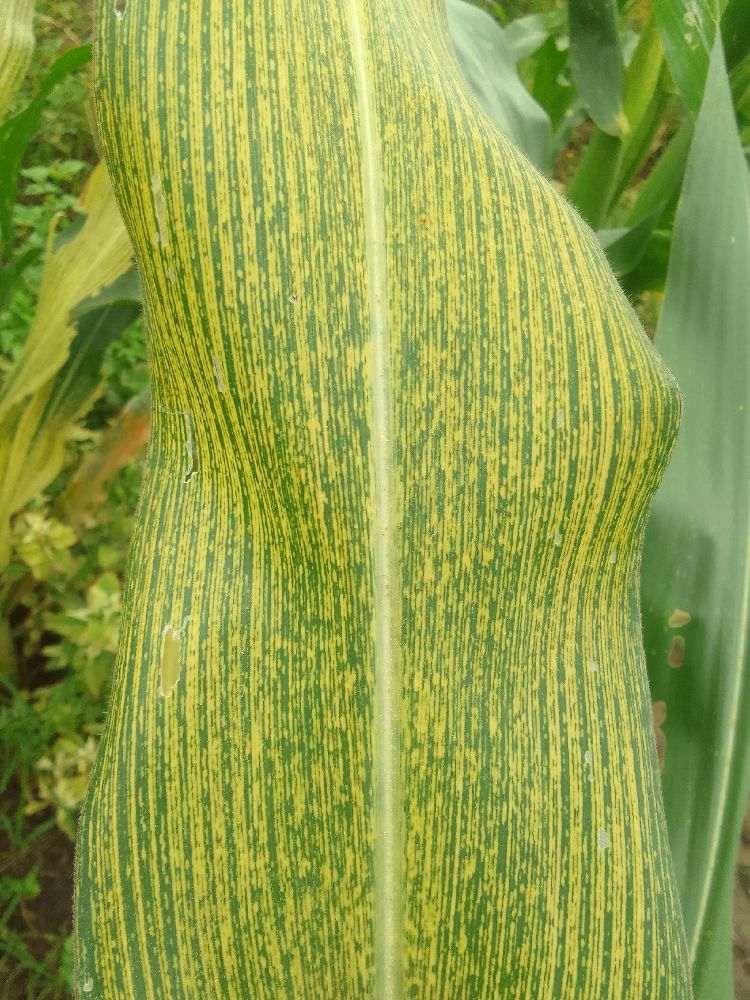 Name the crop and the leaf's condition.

maize, maize streak virus
